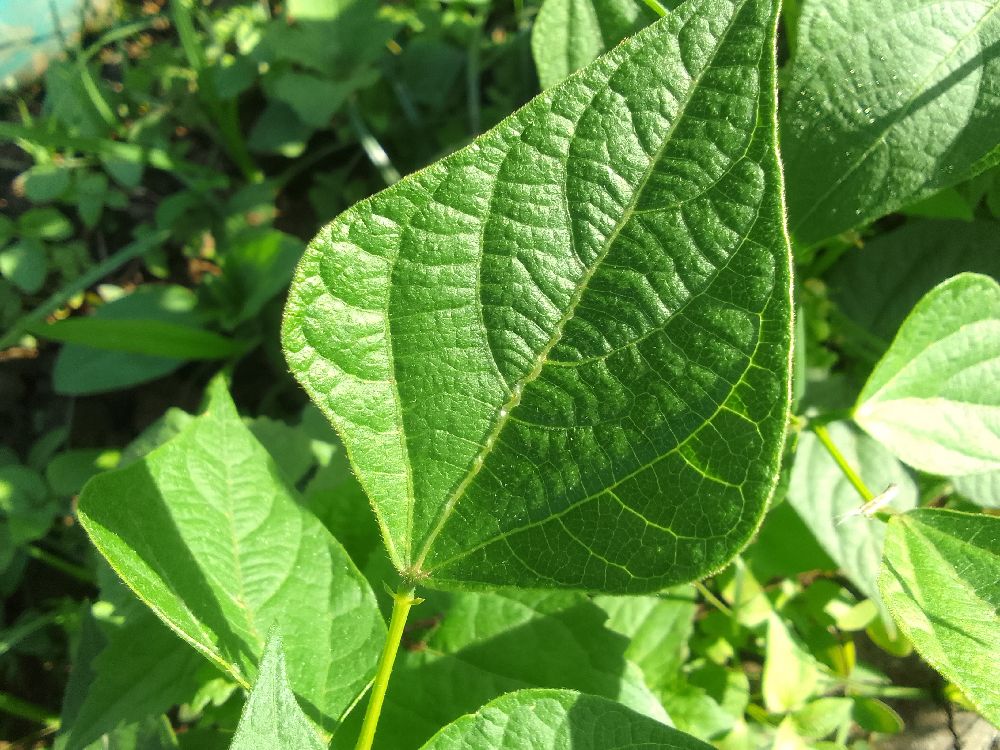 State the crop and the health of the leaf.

common bean, healthy
